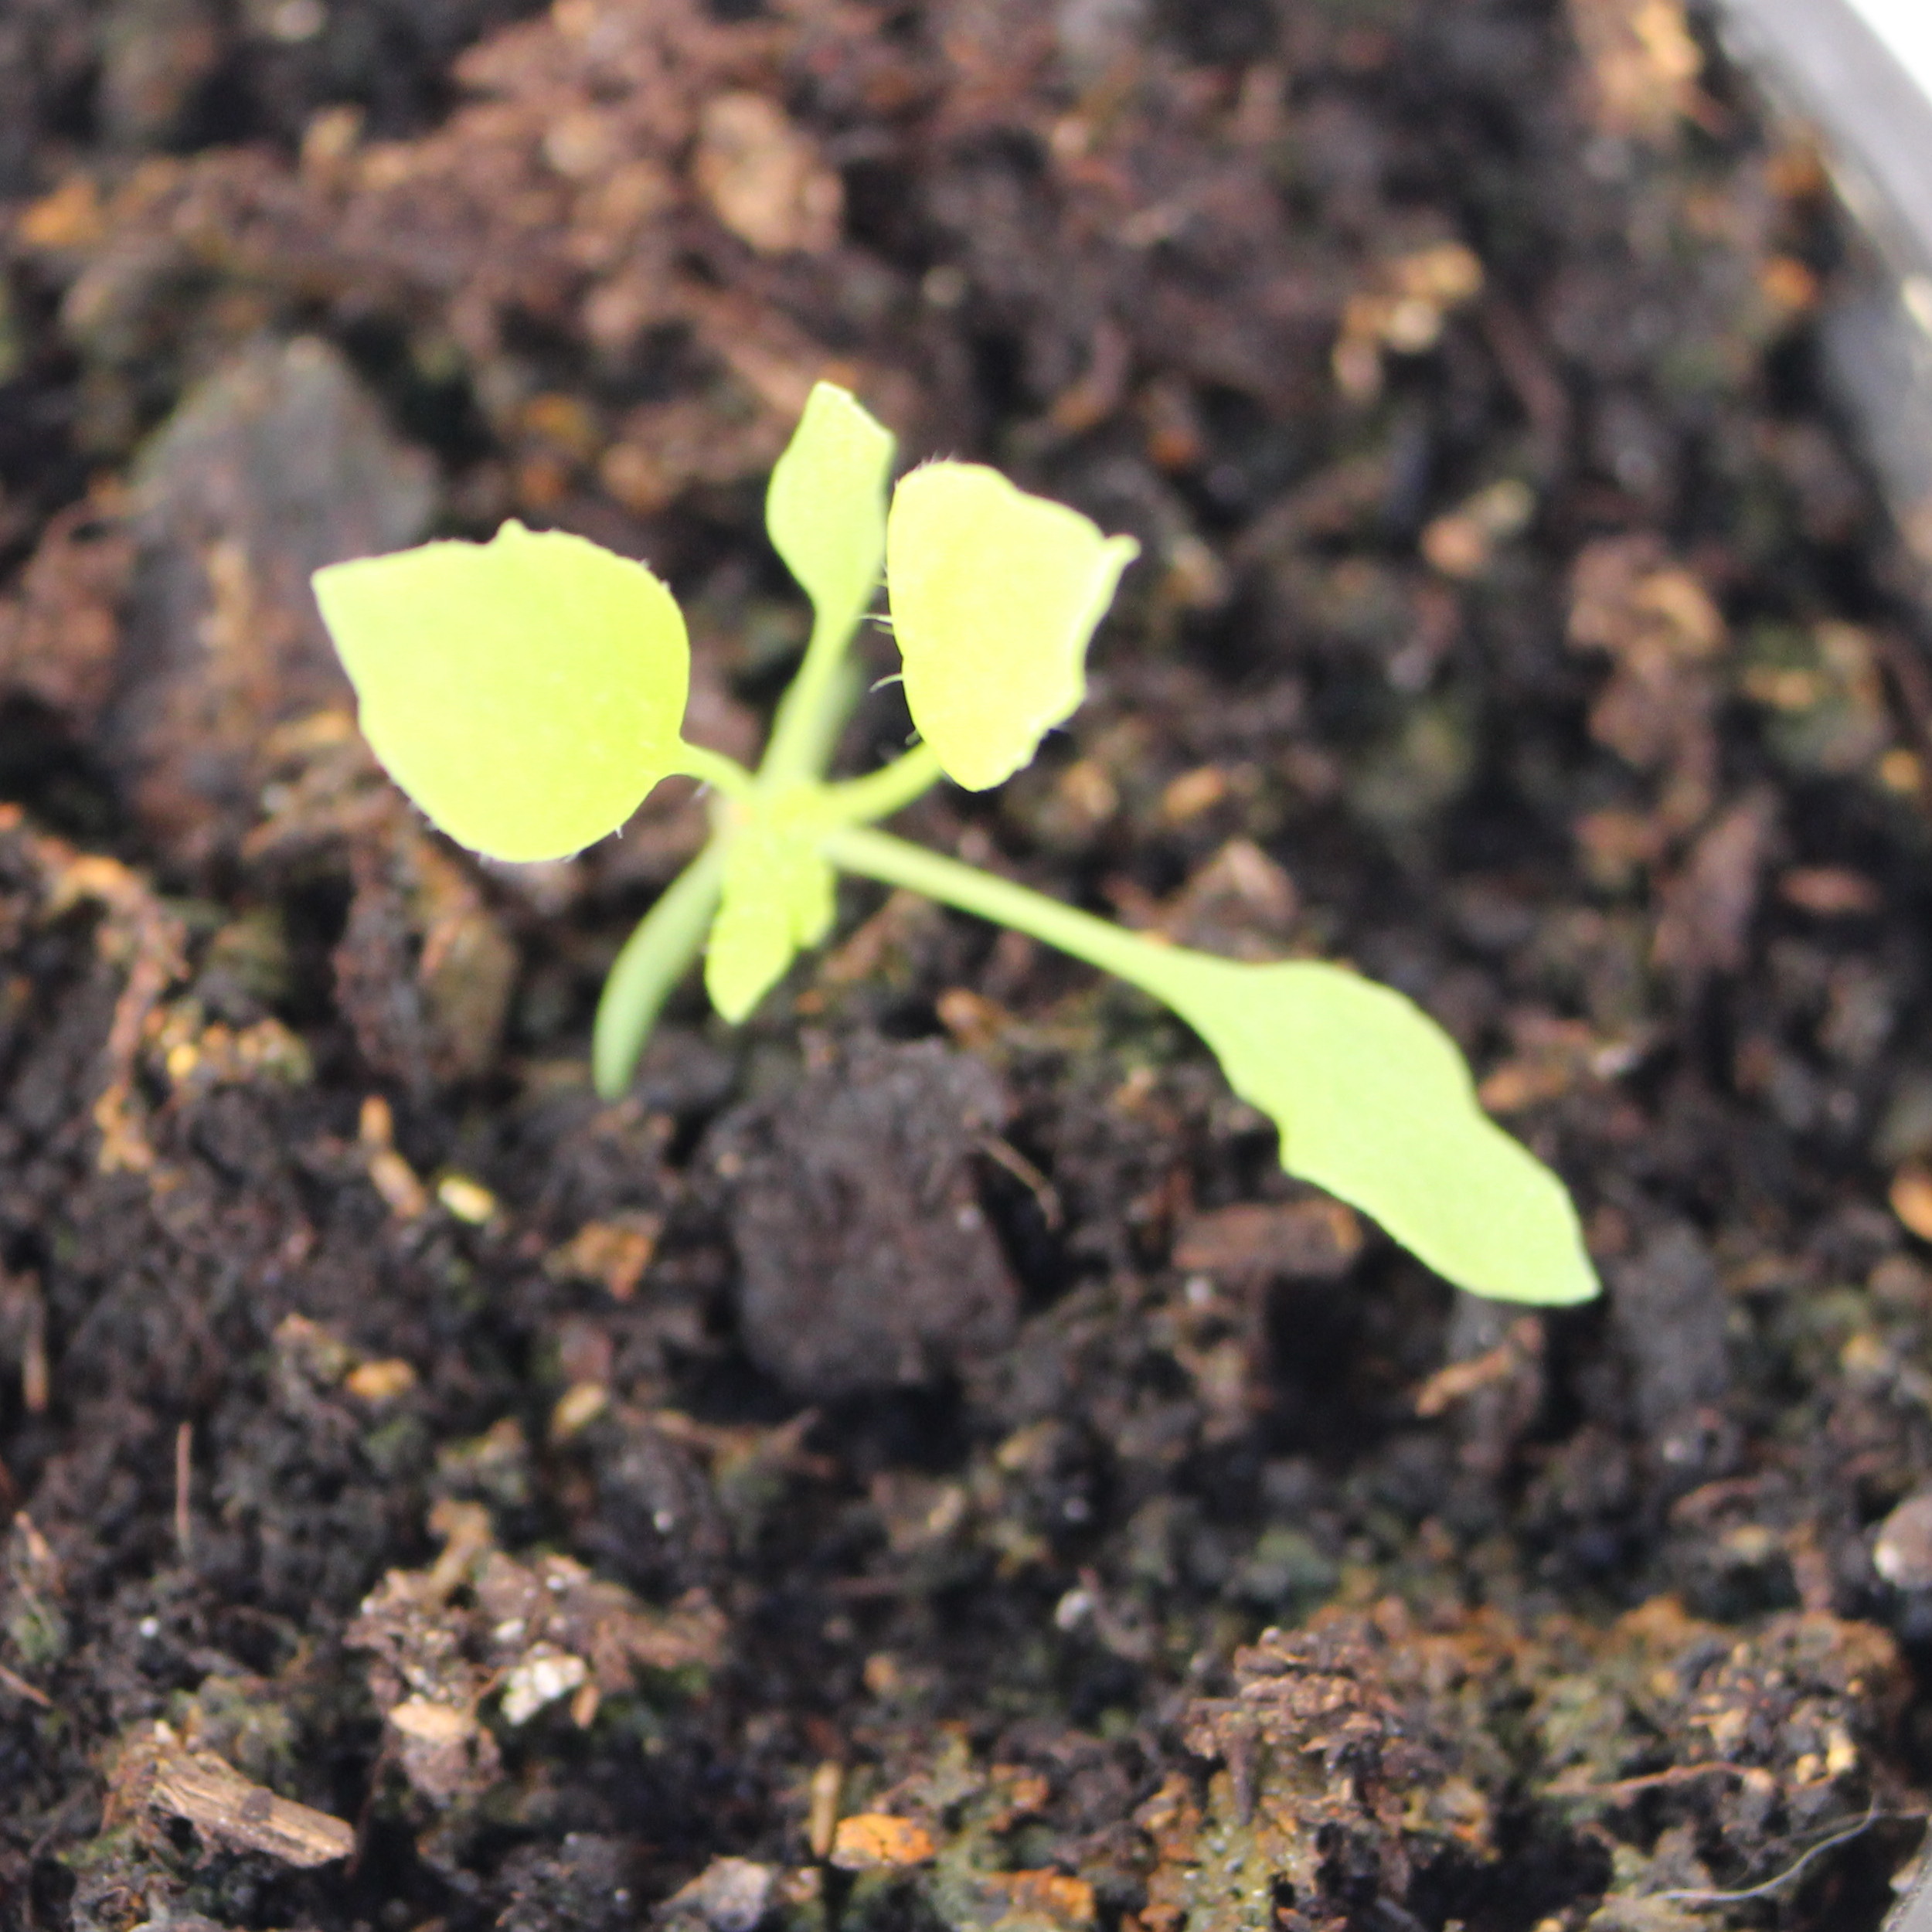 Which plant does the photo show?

Papaver rhoeas
